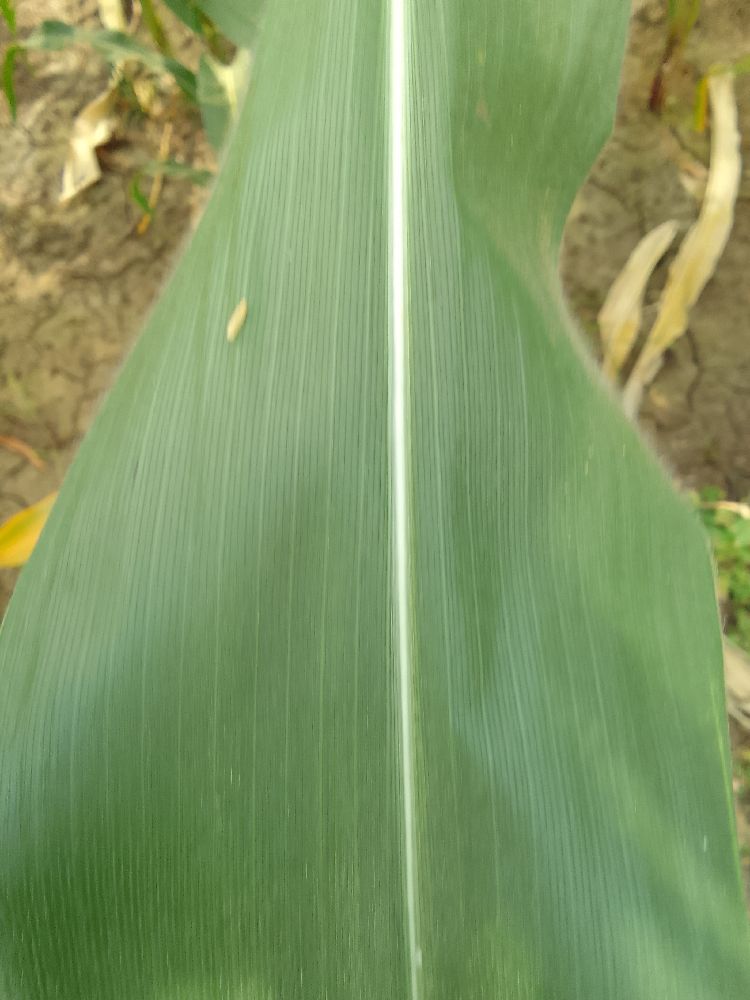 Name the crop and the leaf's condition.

maize, healthy
